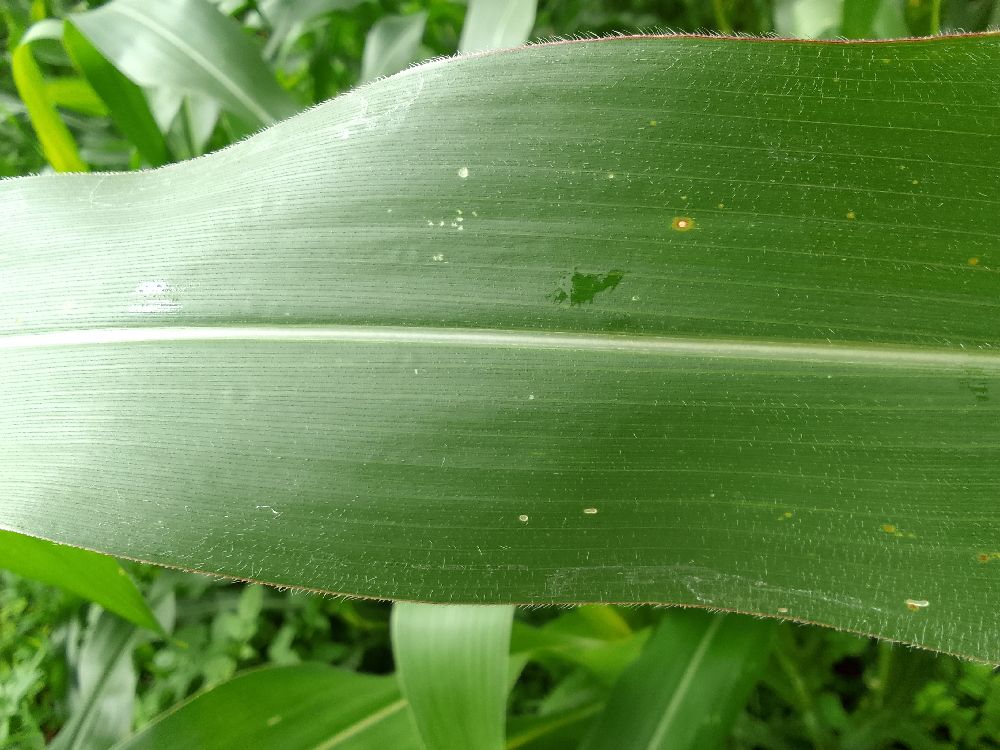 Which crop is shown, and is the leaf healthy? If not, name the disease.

maize, healthy
